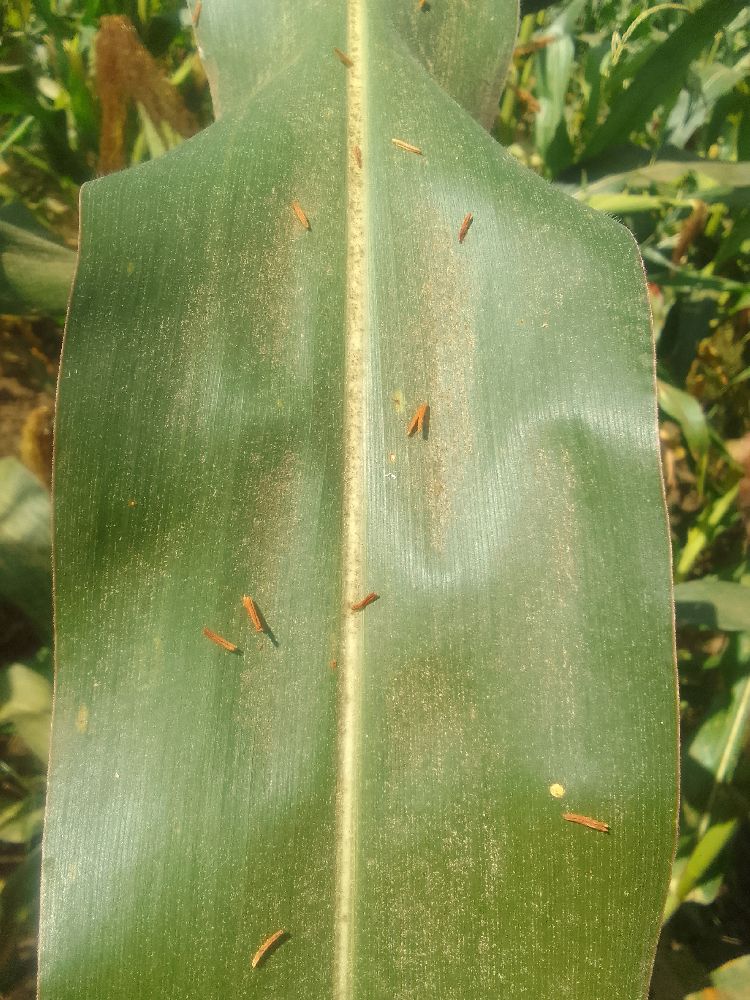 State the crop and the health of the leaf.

maize, healthy
